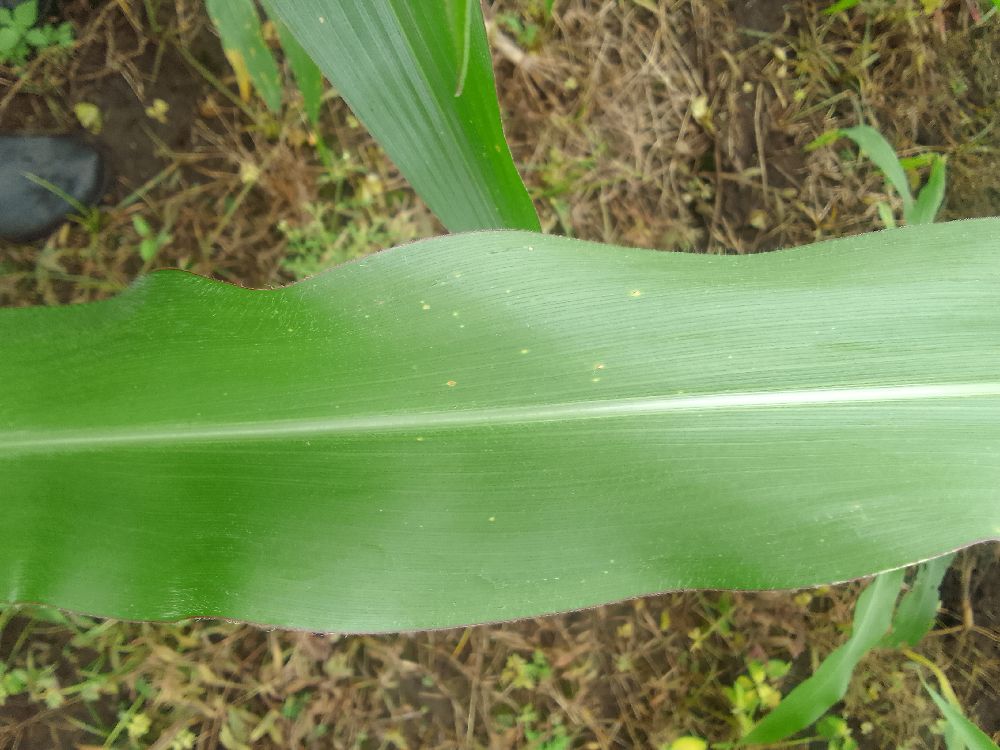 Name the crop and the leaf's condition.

maize, healthy
